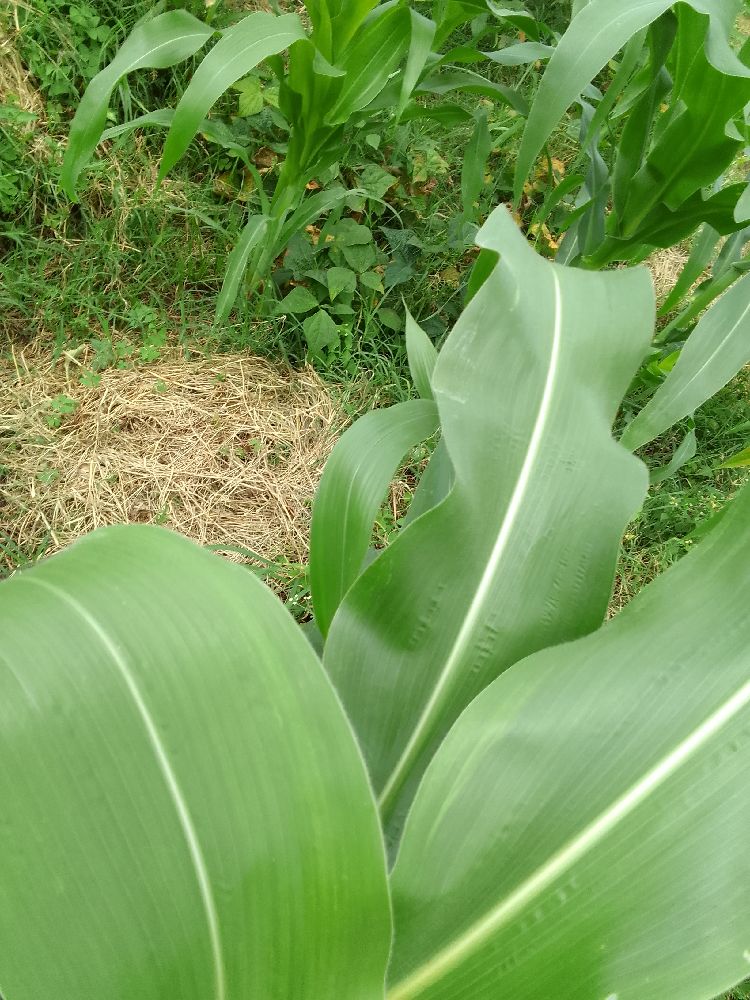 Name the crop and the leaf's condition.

maize, healthy
